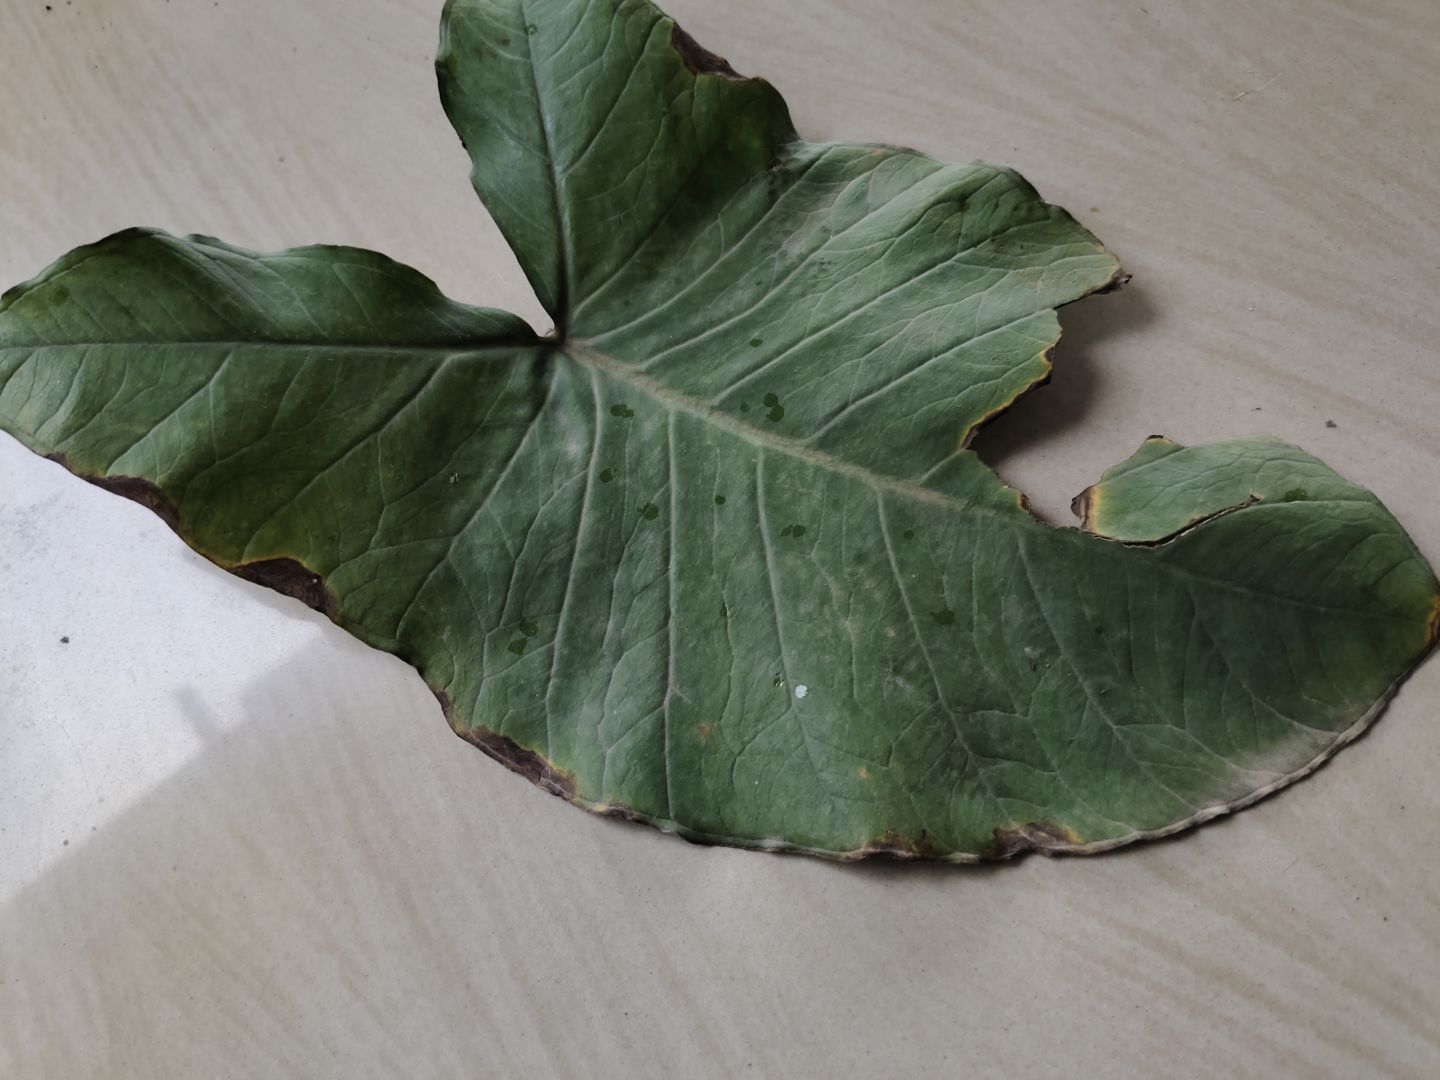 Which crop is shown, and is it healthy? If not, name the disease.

taro, leaf blight
